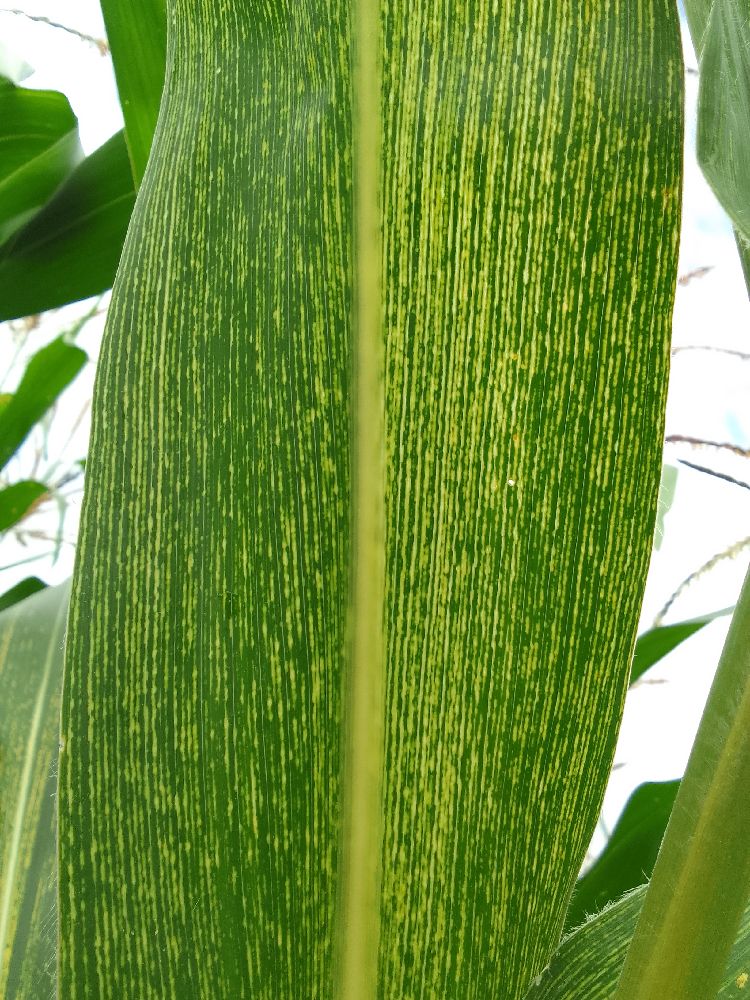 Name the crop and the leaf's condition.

maize, maize streak virus
